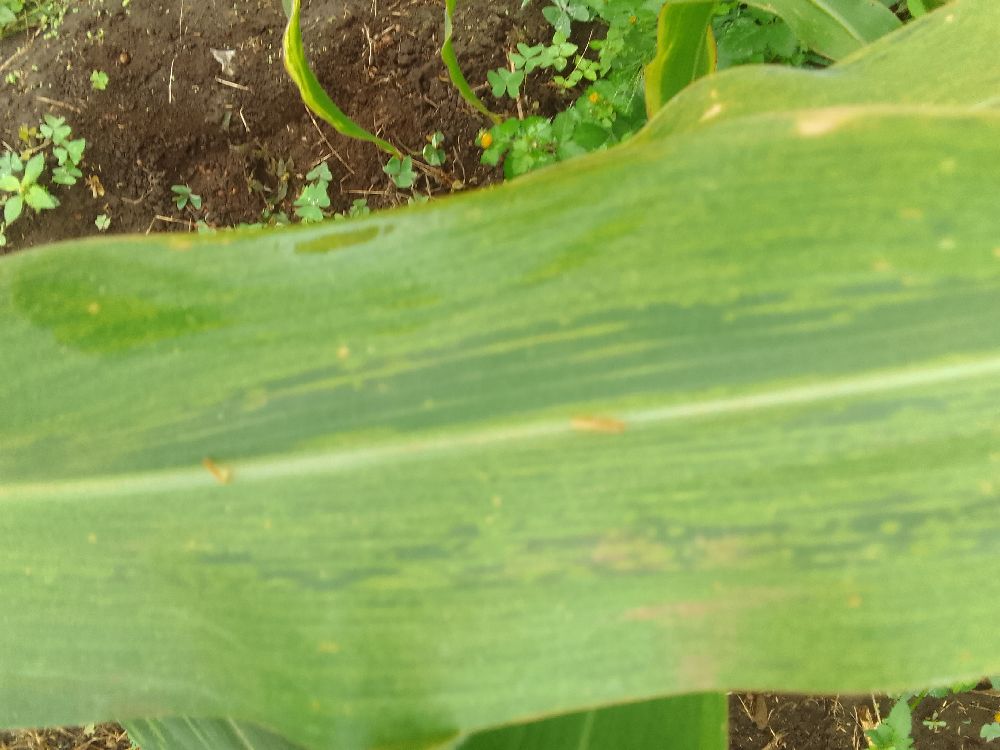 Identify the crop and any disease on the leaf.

maize, maize lethal necrosis
